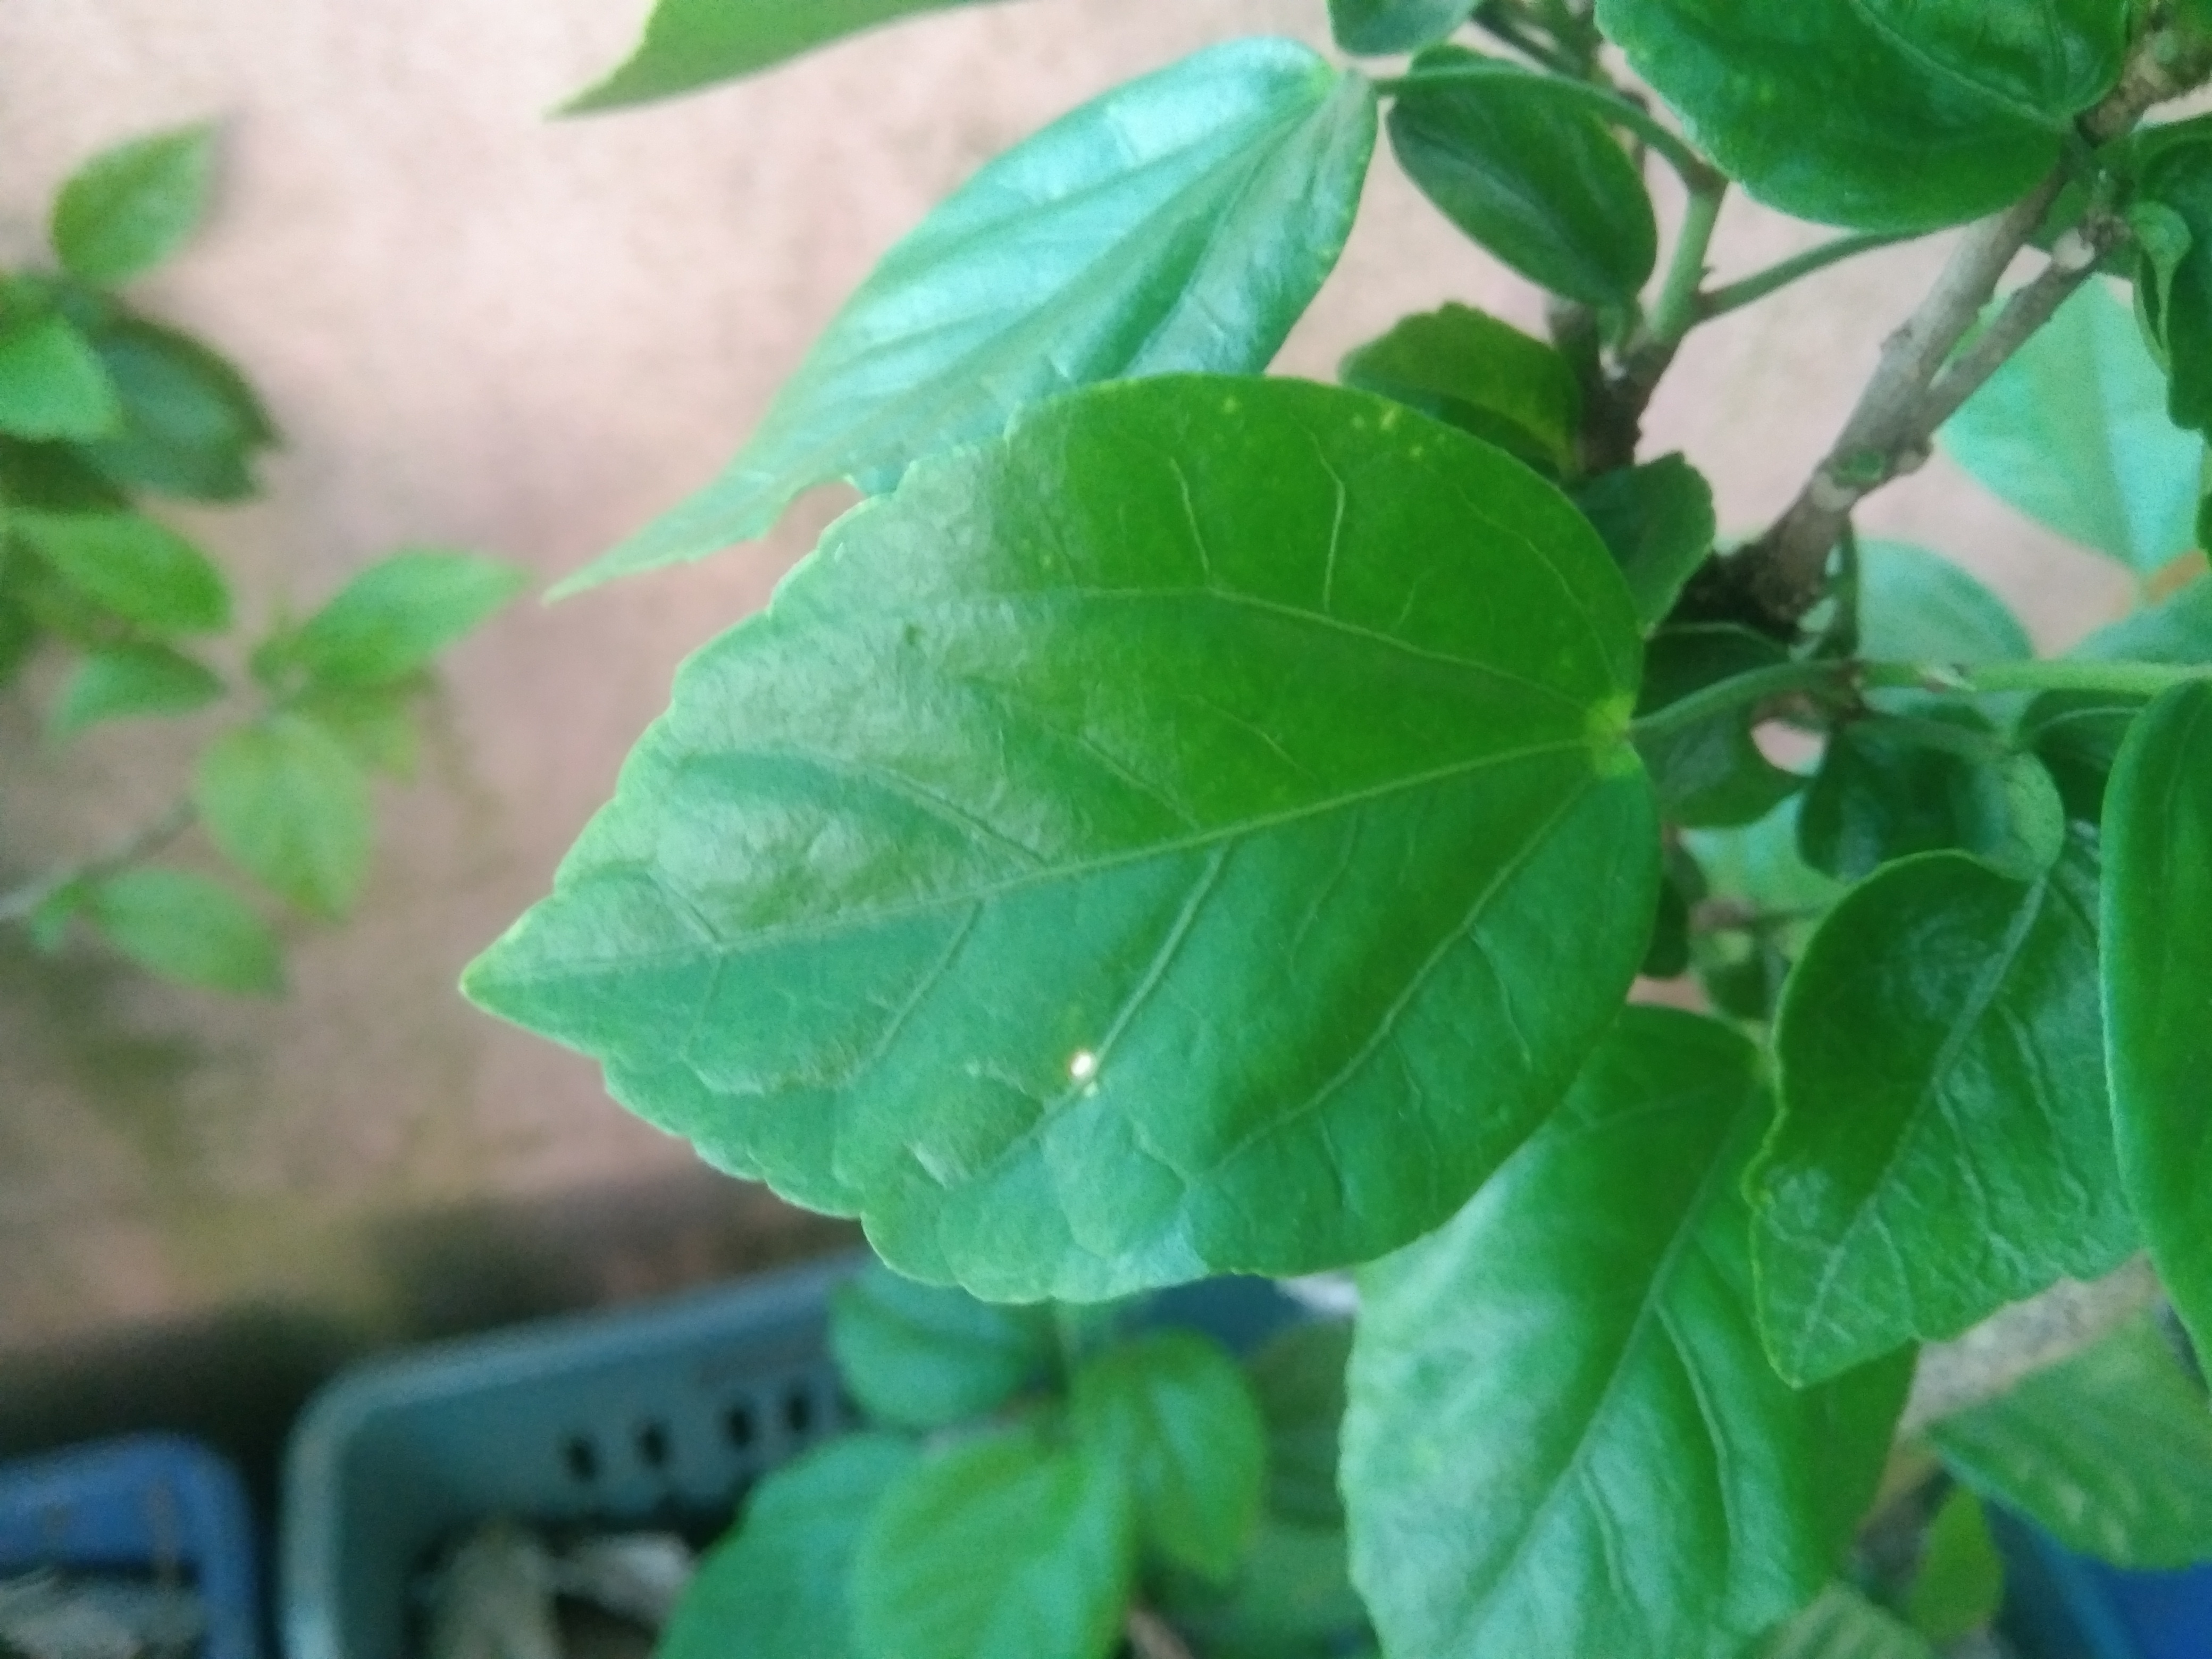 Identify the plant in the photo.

hibiscus
